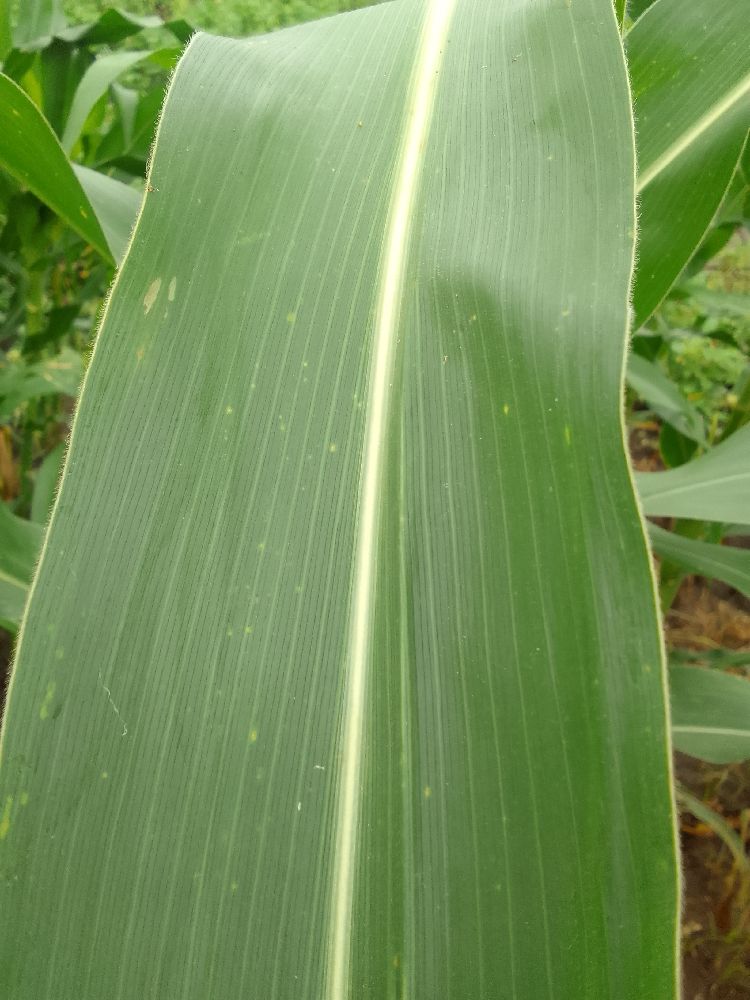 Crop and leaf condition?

maize, healthy
